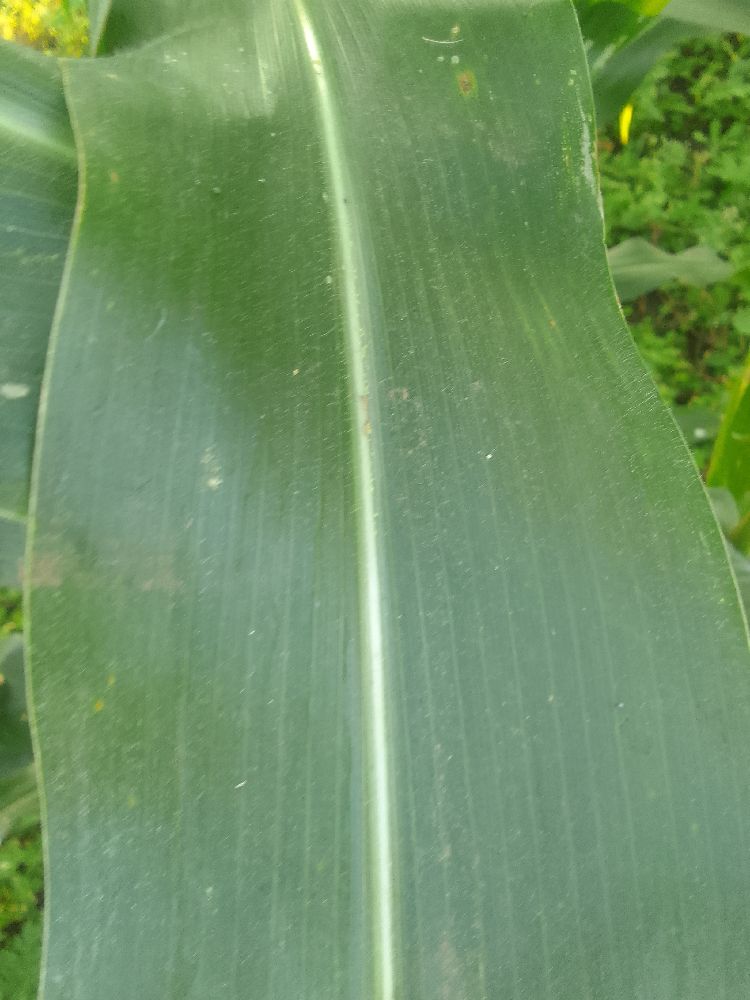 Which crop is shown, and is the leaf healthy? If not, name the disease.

maize, healthy
